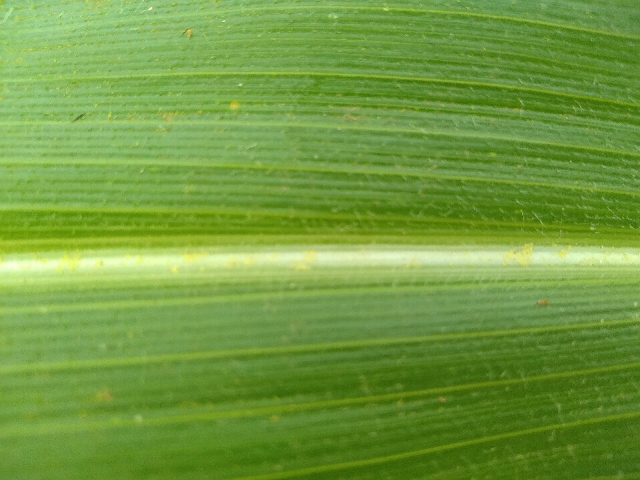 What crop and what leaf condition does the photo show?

maize, healthy
